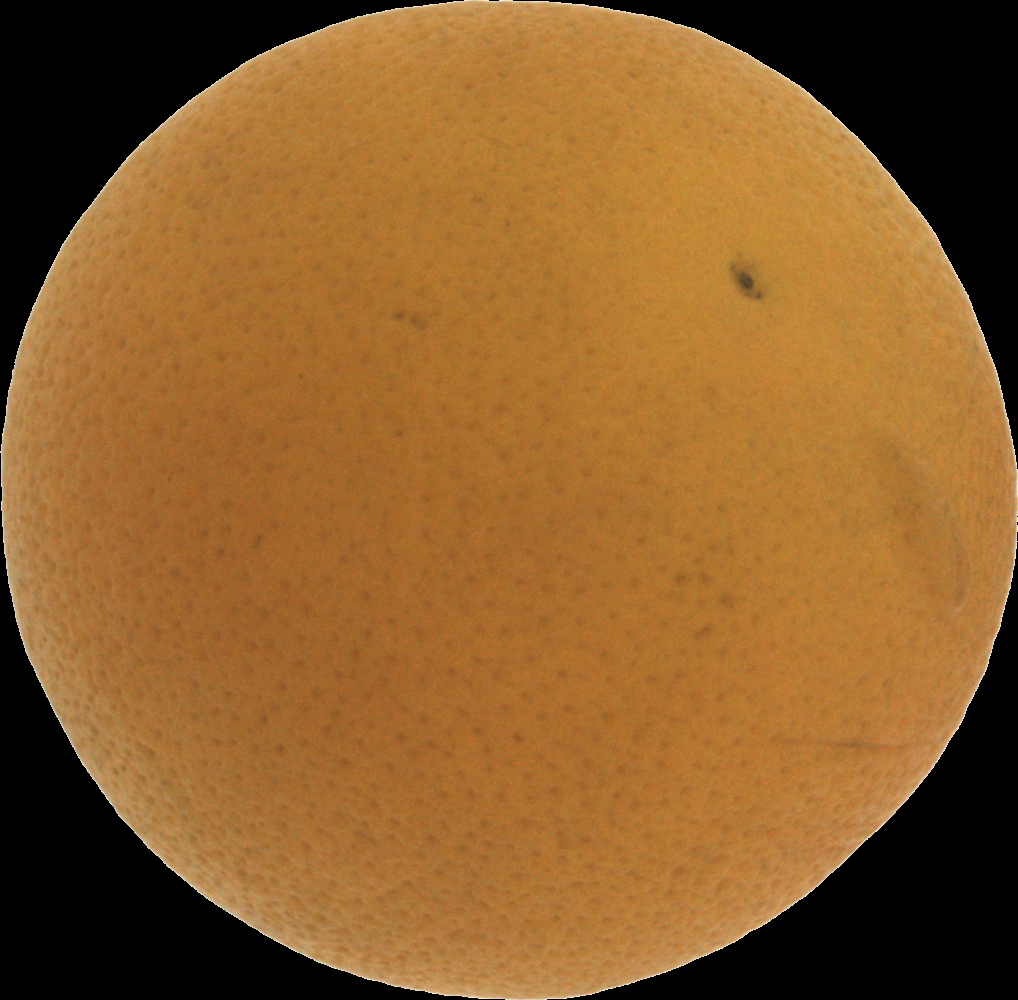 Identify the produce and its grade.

orange, bad
